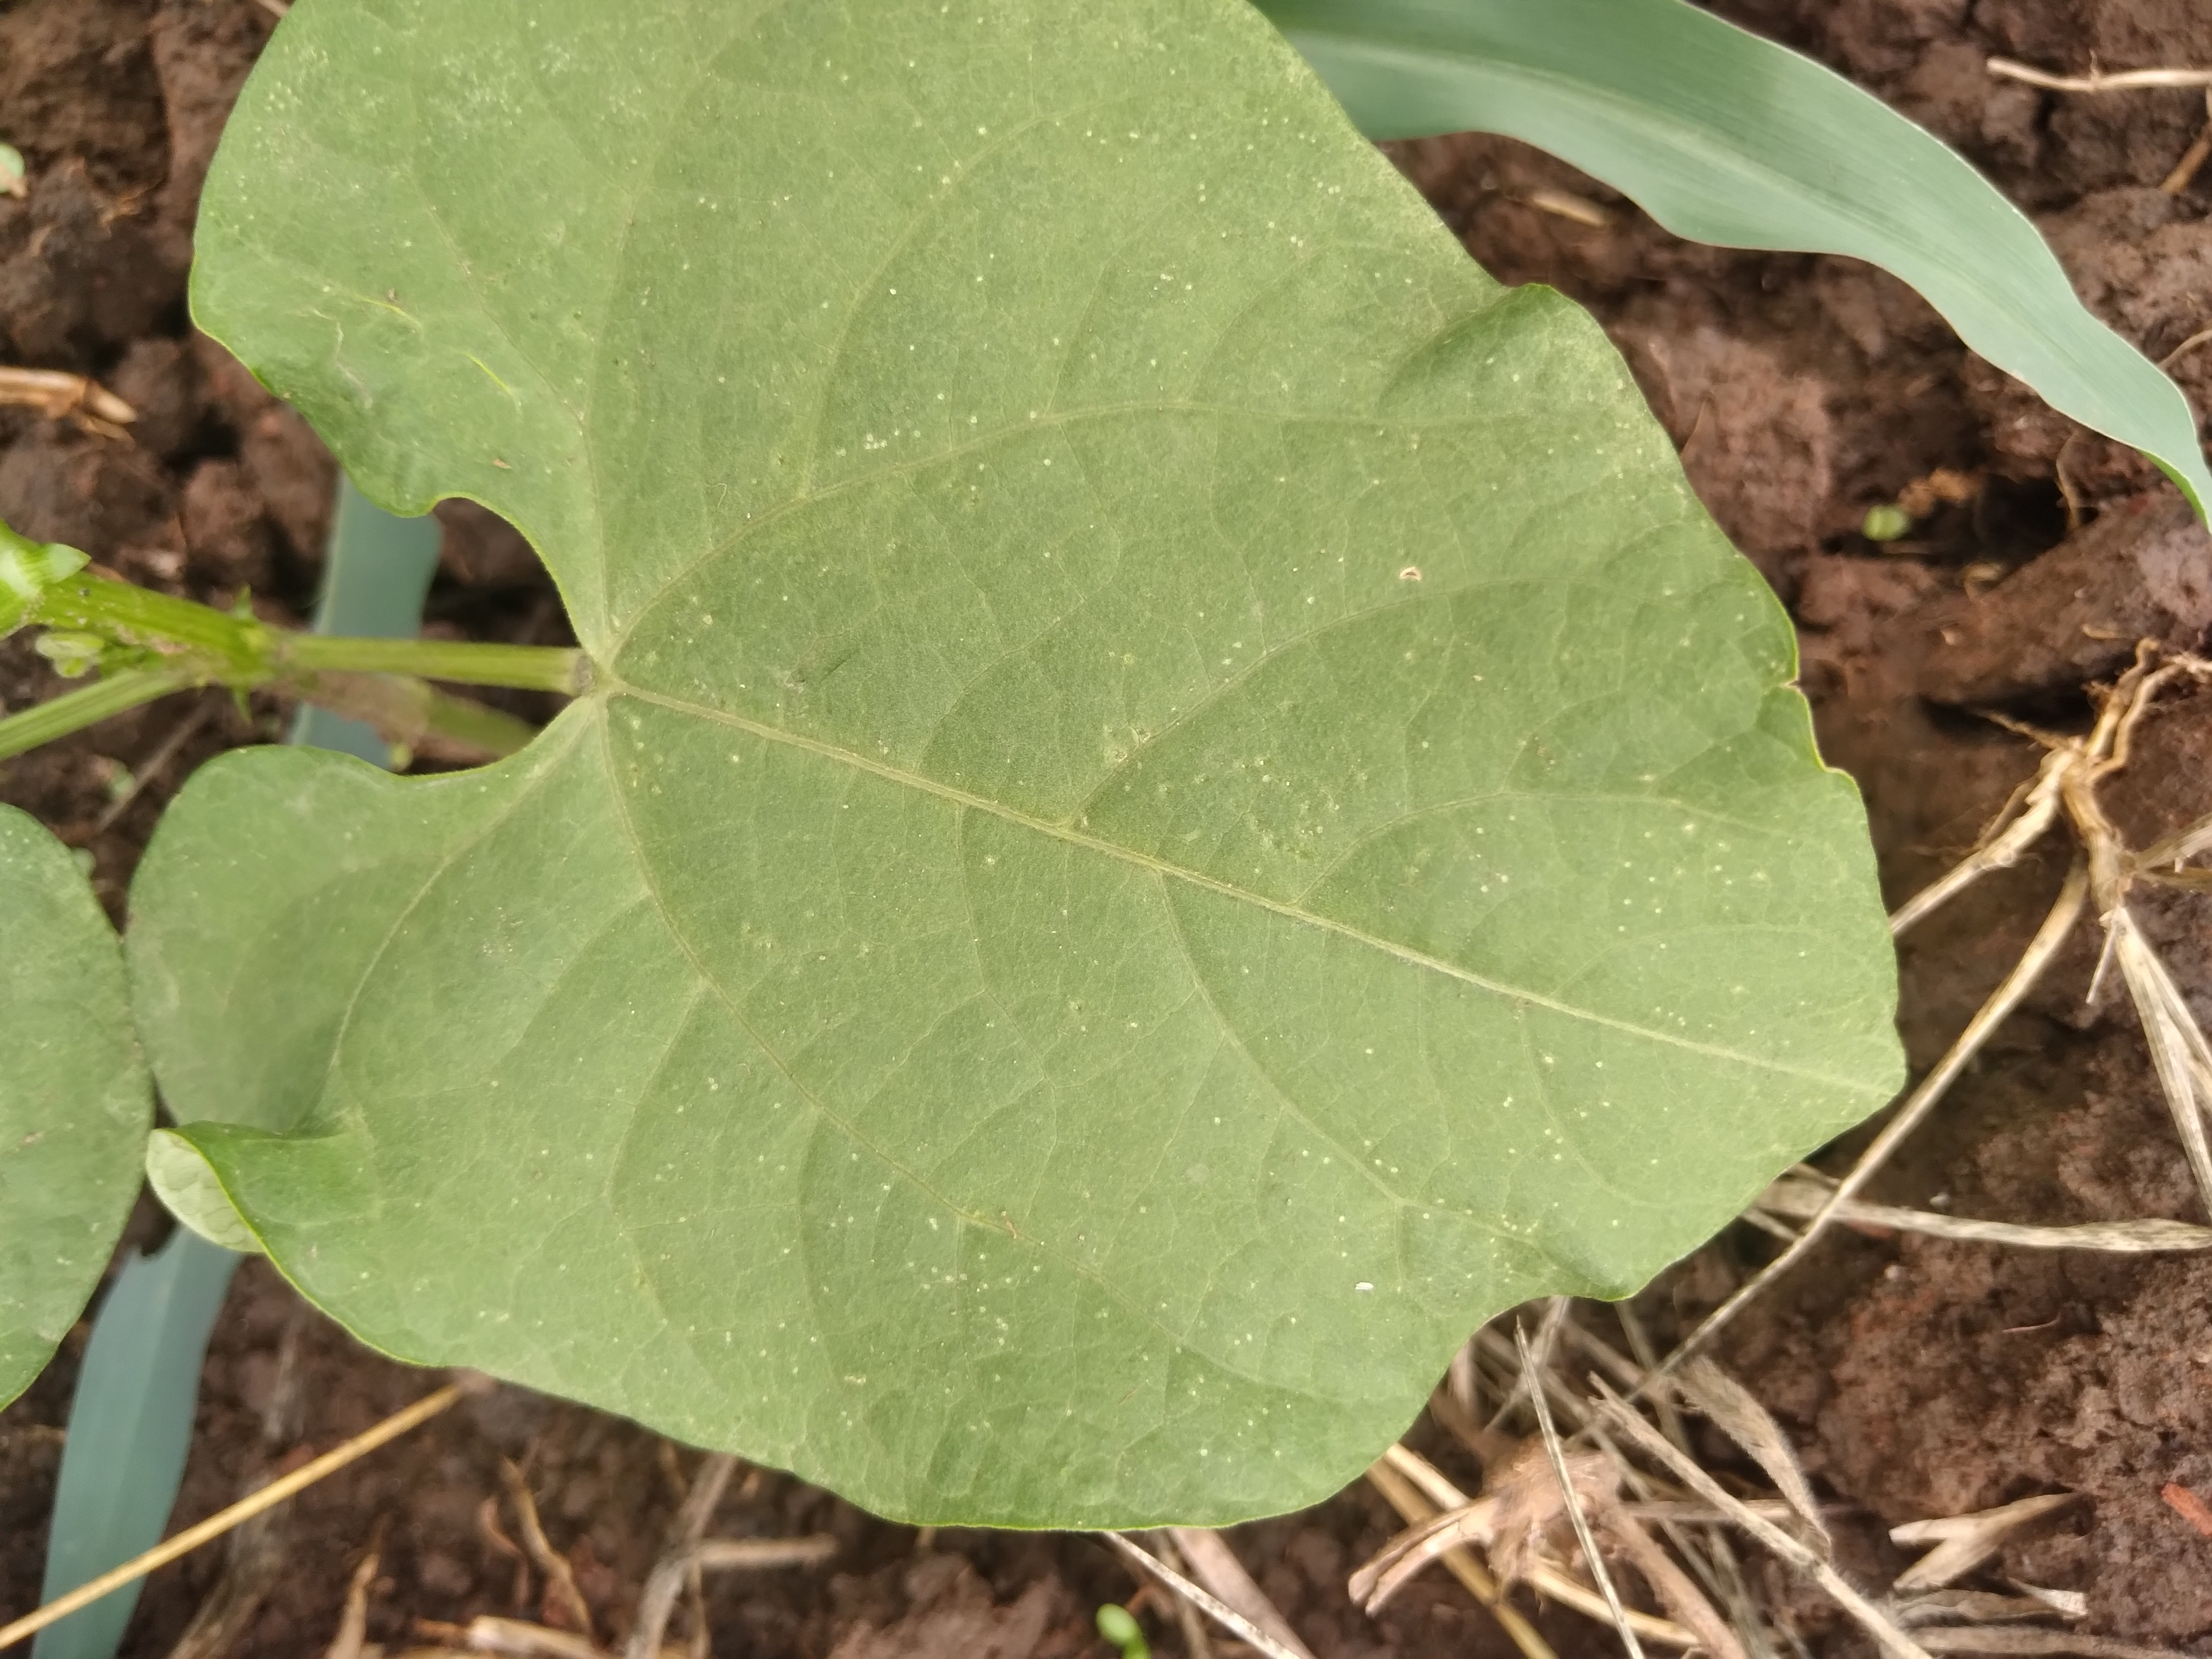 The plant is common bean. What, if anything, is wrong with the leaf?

healthy
